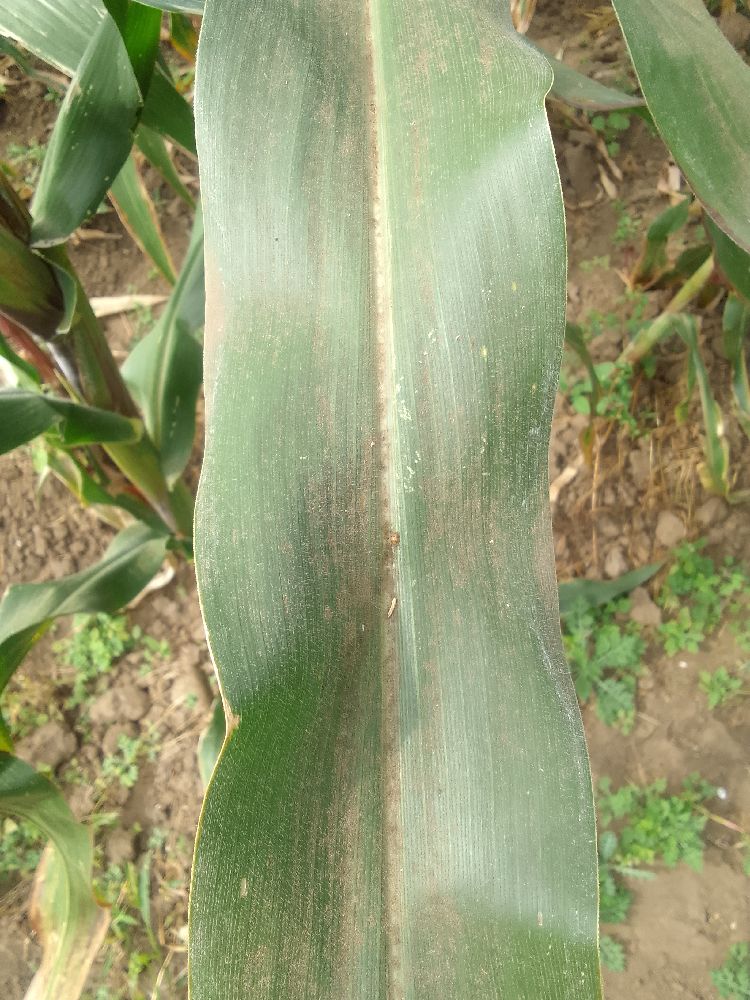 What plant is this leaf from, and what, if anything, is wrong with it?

maize, healthy
